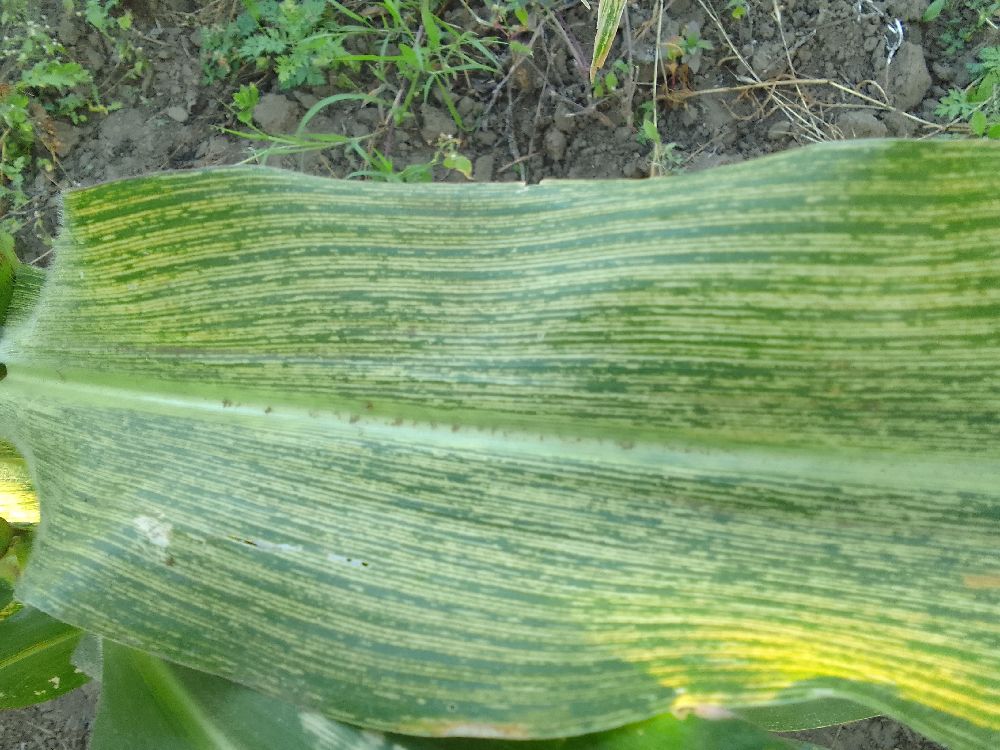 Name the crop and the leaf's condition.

maize, maize streak virus
